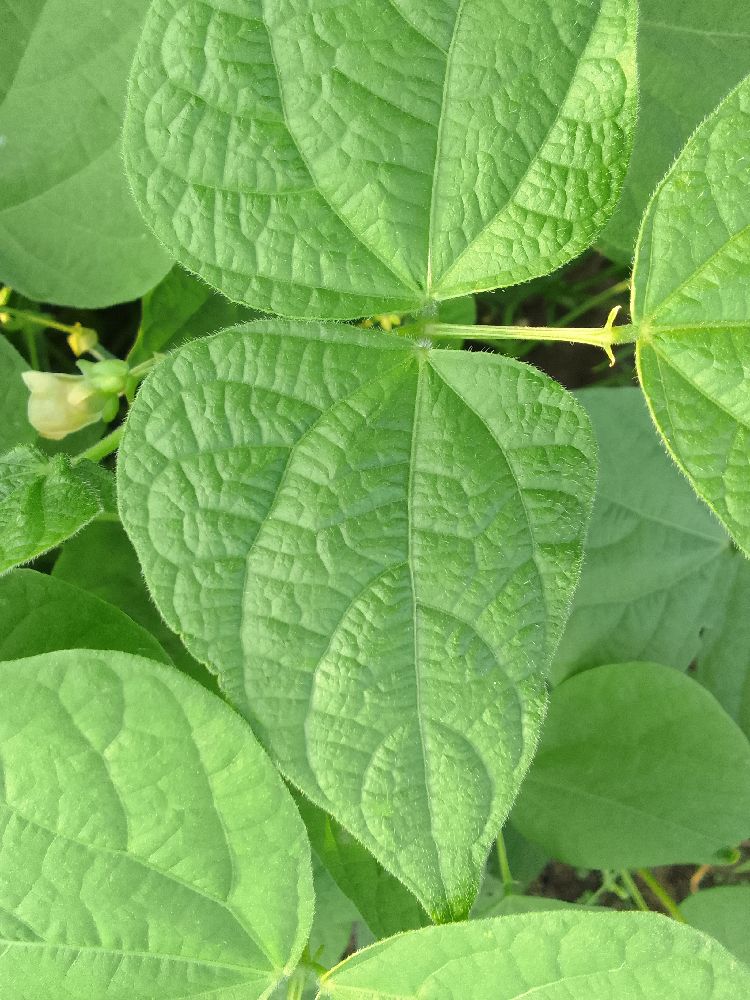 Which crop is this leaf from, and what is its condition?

common bean, healthy
